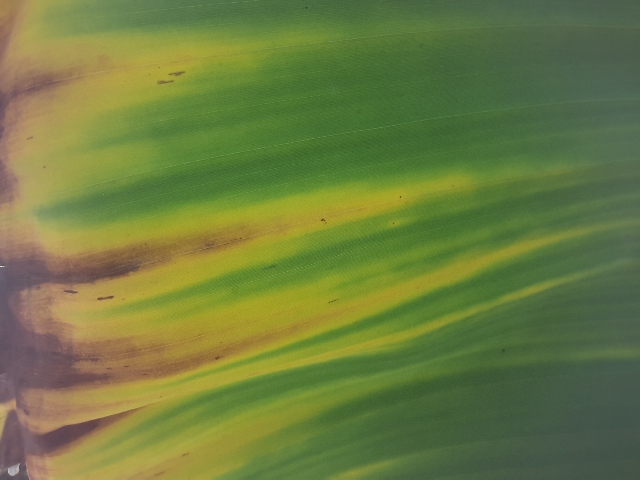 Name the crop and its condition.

banana, fusarium wilt race 1
